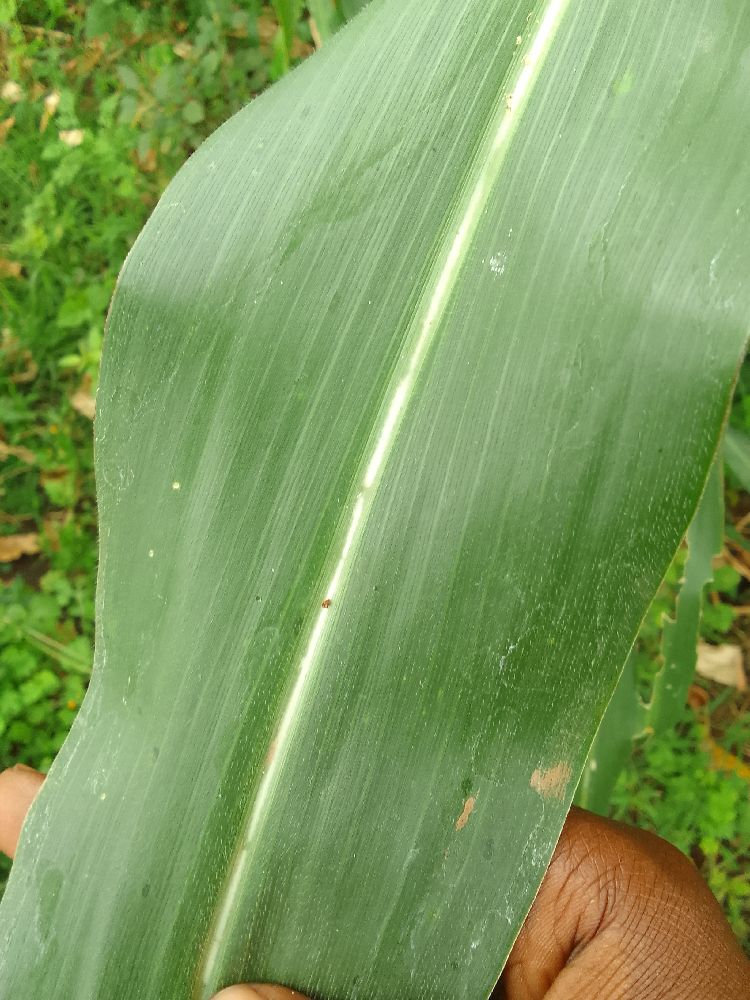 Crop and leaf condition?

maize, healthy
